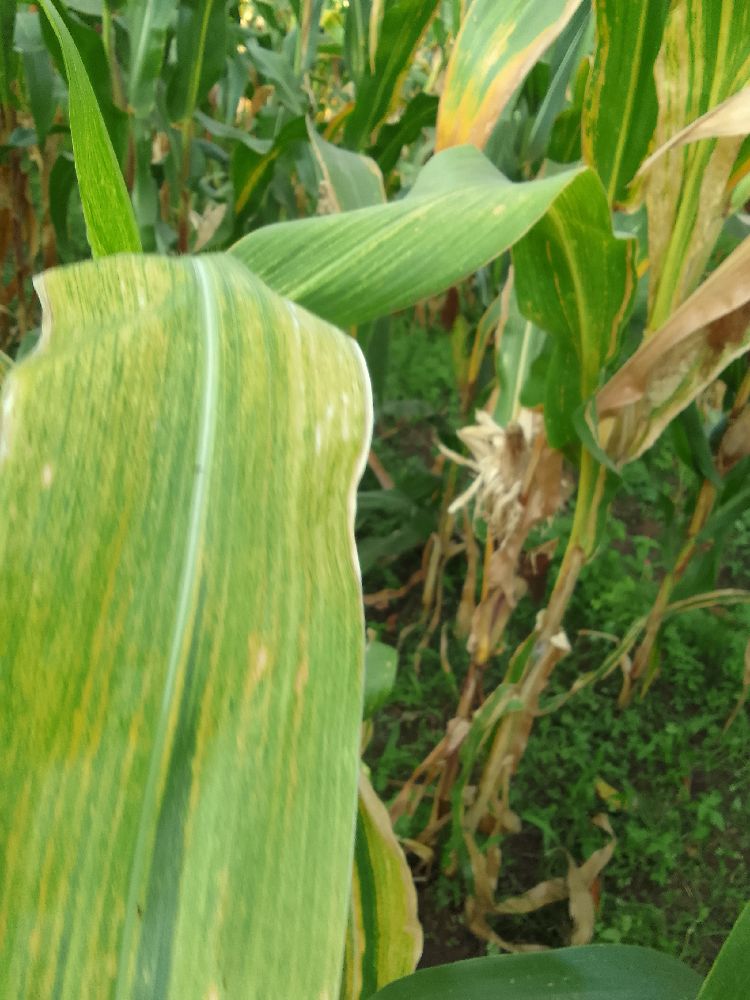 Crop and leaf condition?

maize, maize lethal necrosis
